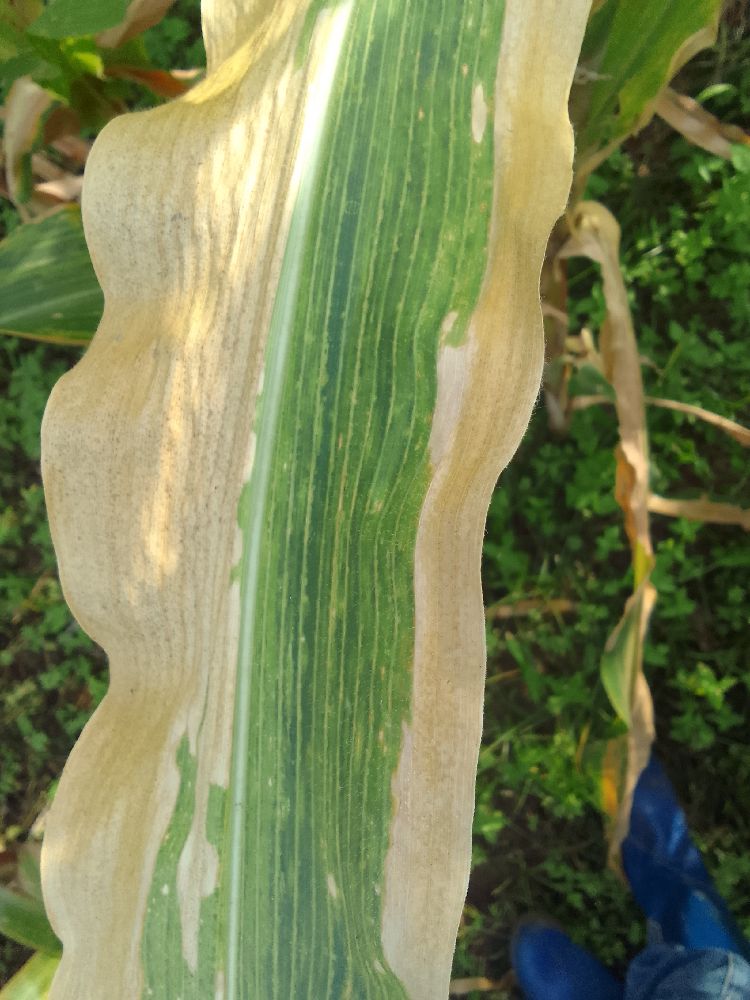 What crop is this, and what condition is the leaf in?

maize, maize lethal necrosis
